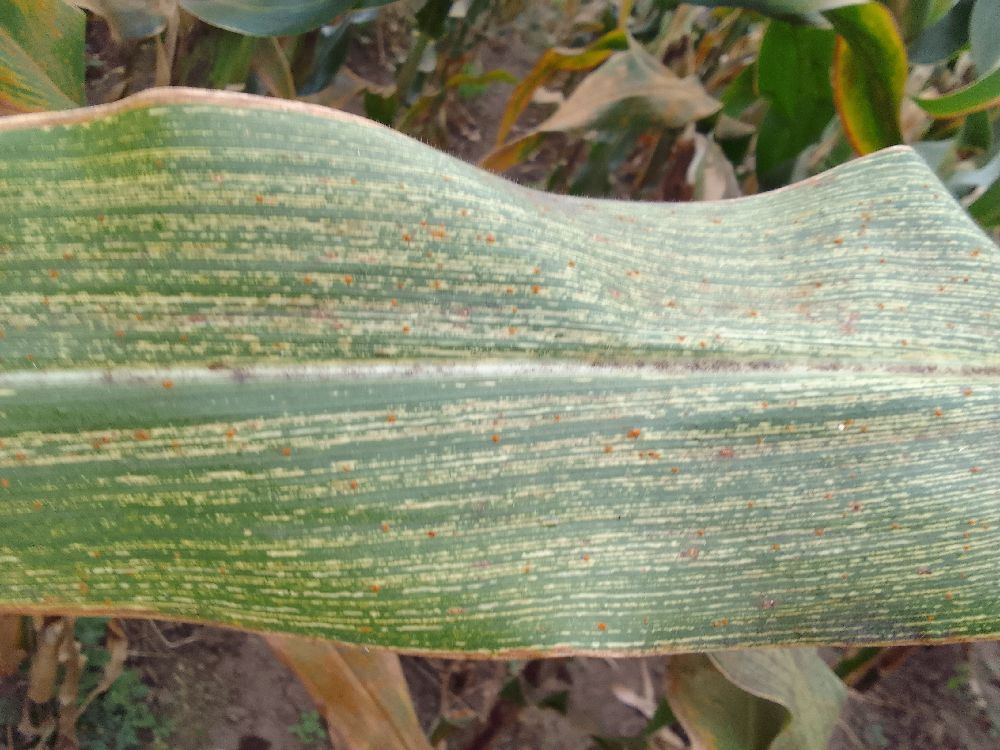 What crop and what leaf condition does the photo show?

maize, maize streak virus
